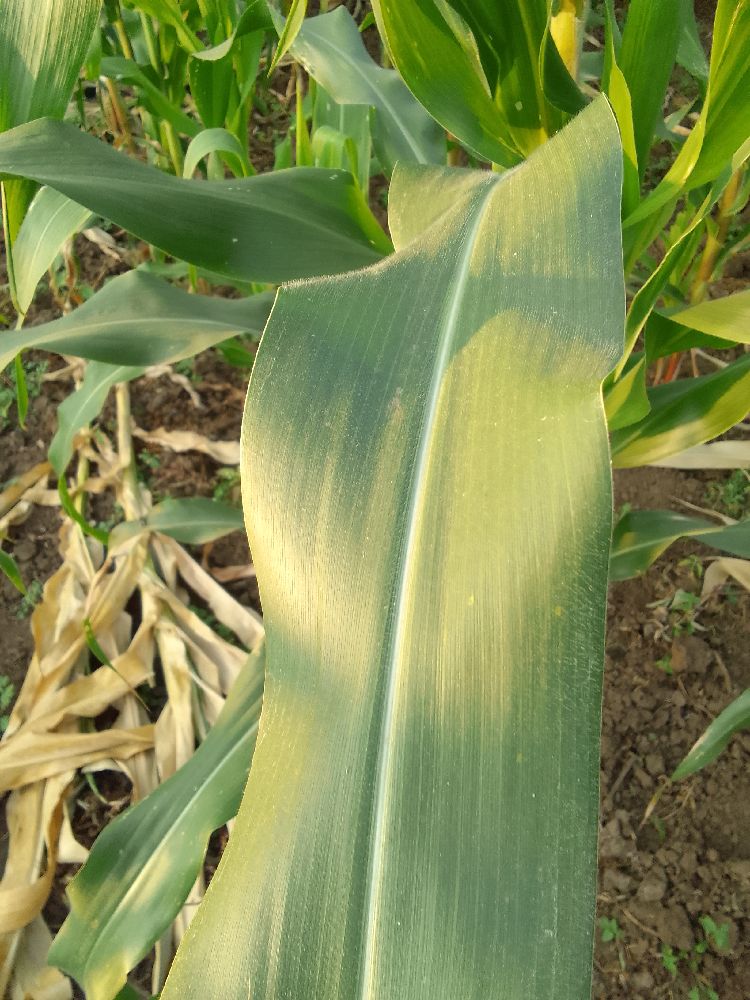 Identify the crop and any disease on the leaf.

maize, healthy
